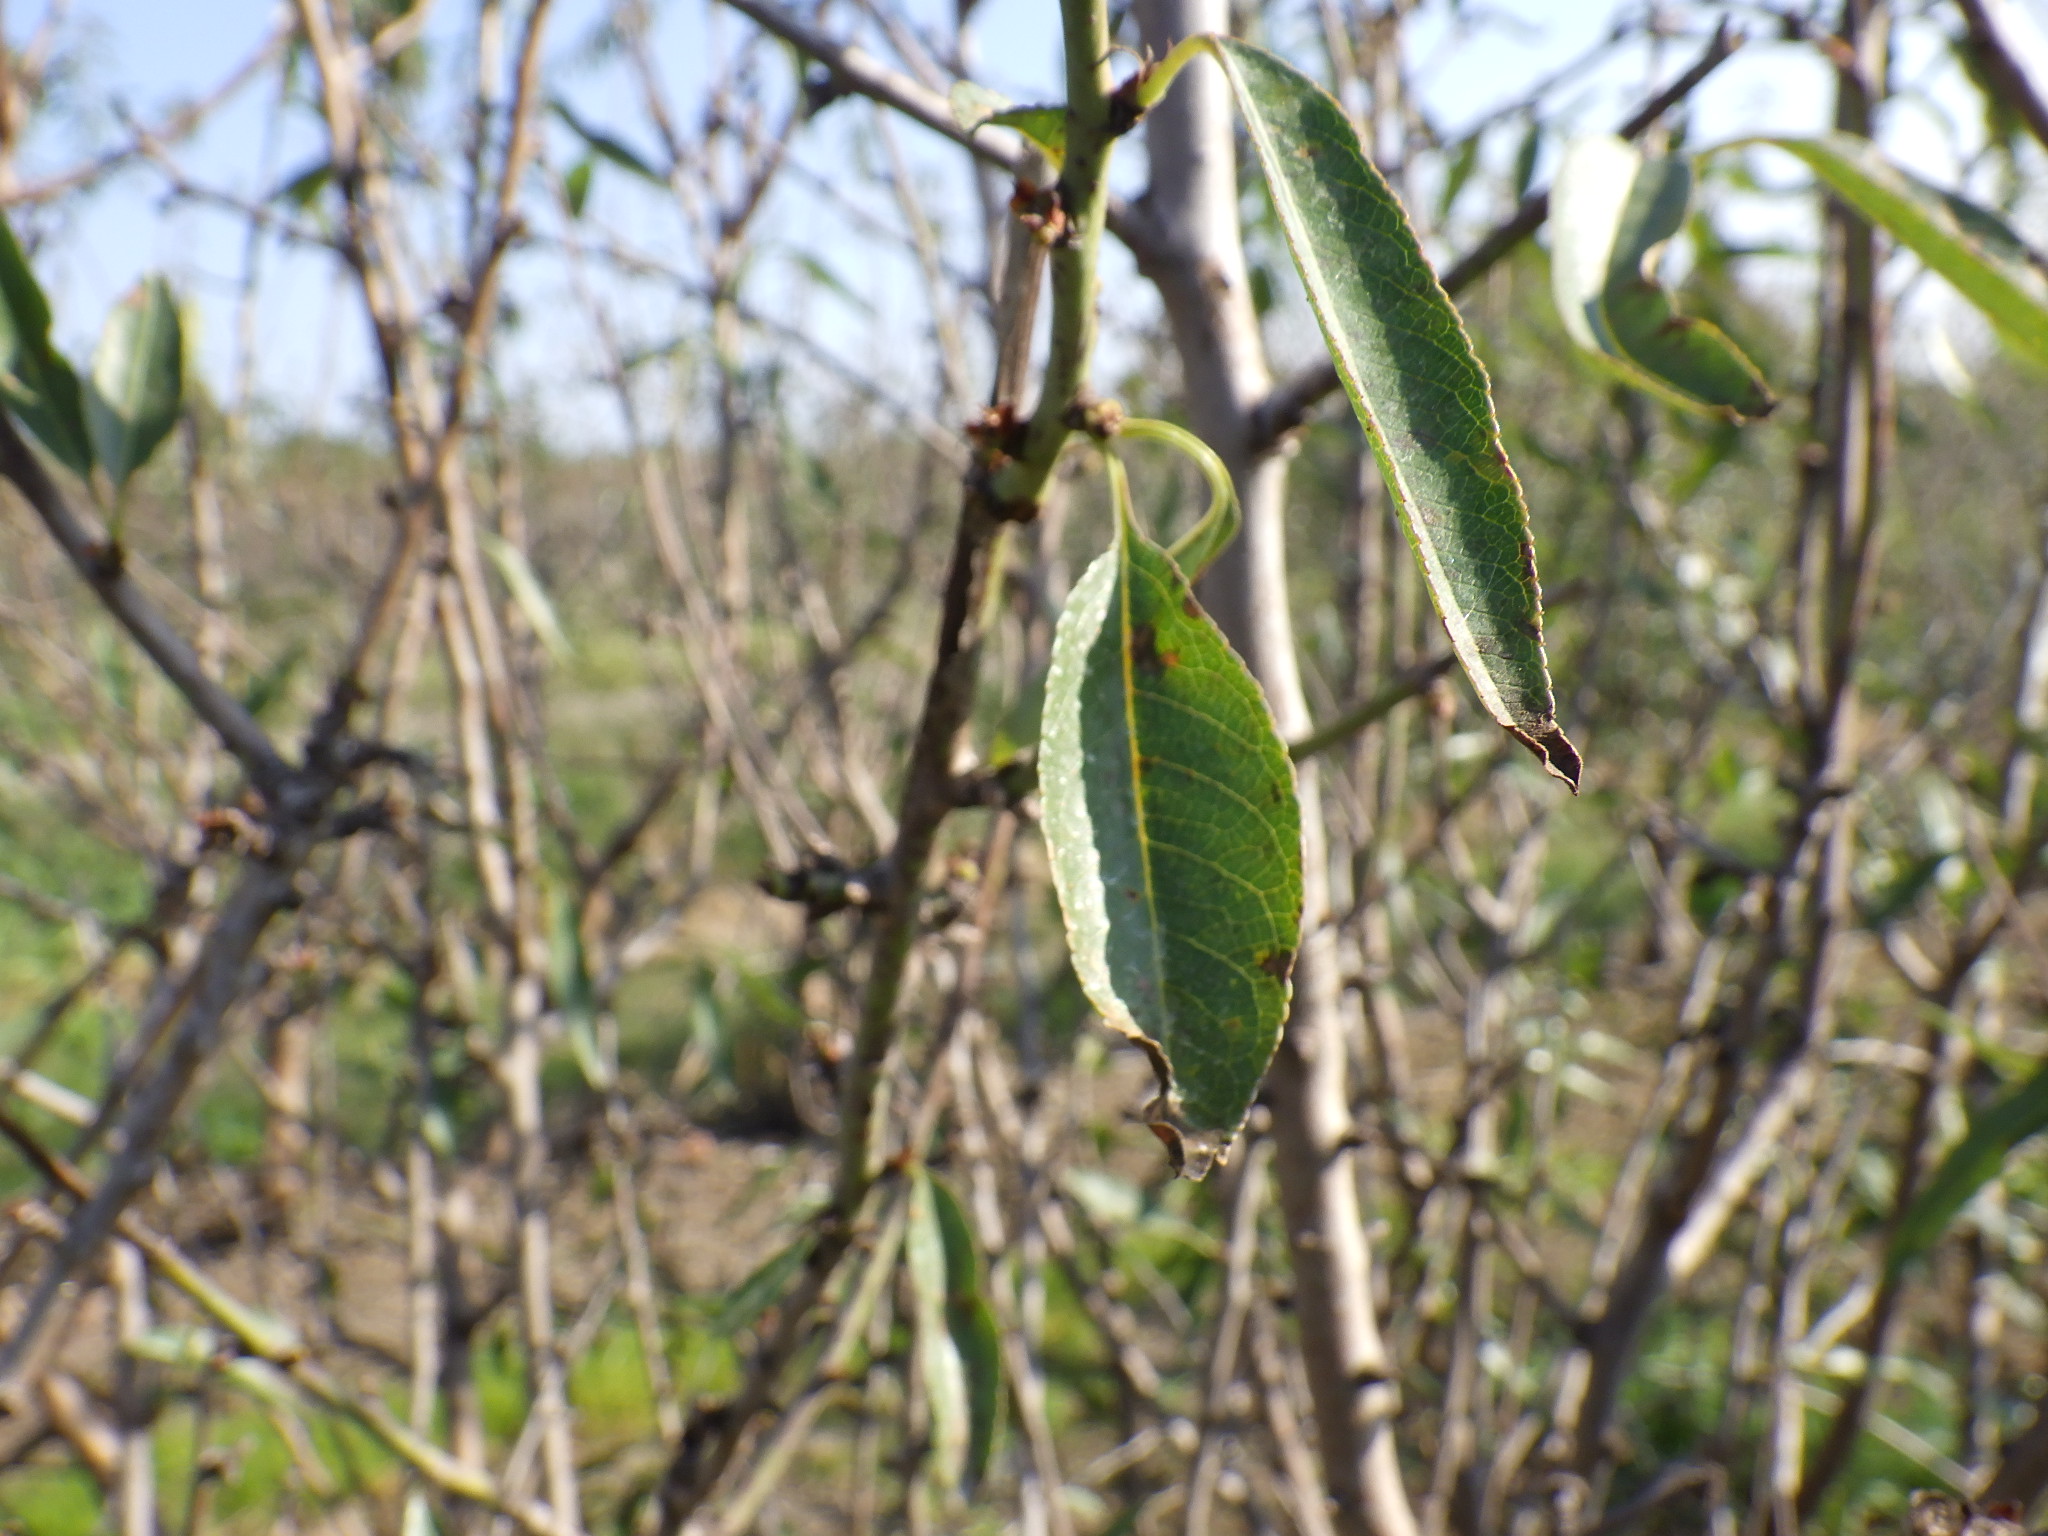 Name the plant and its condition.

almond, shot hole disease
